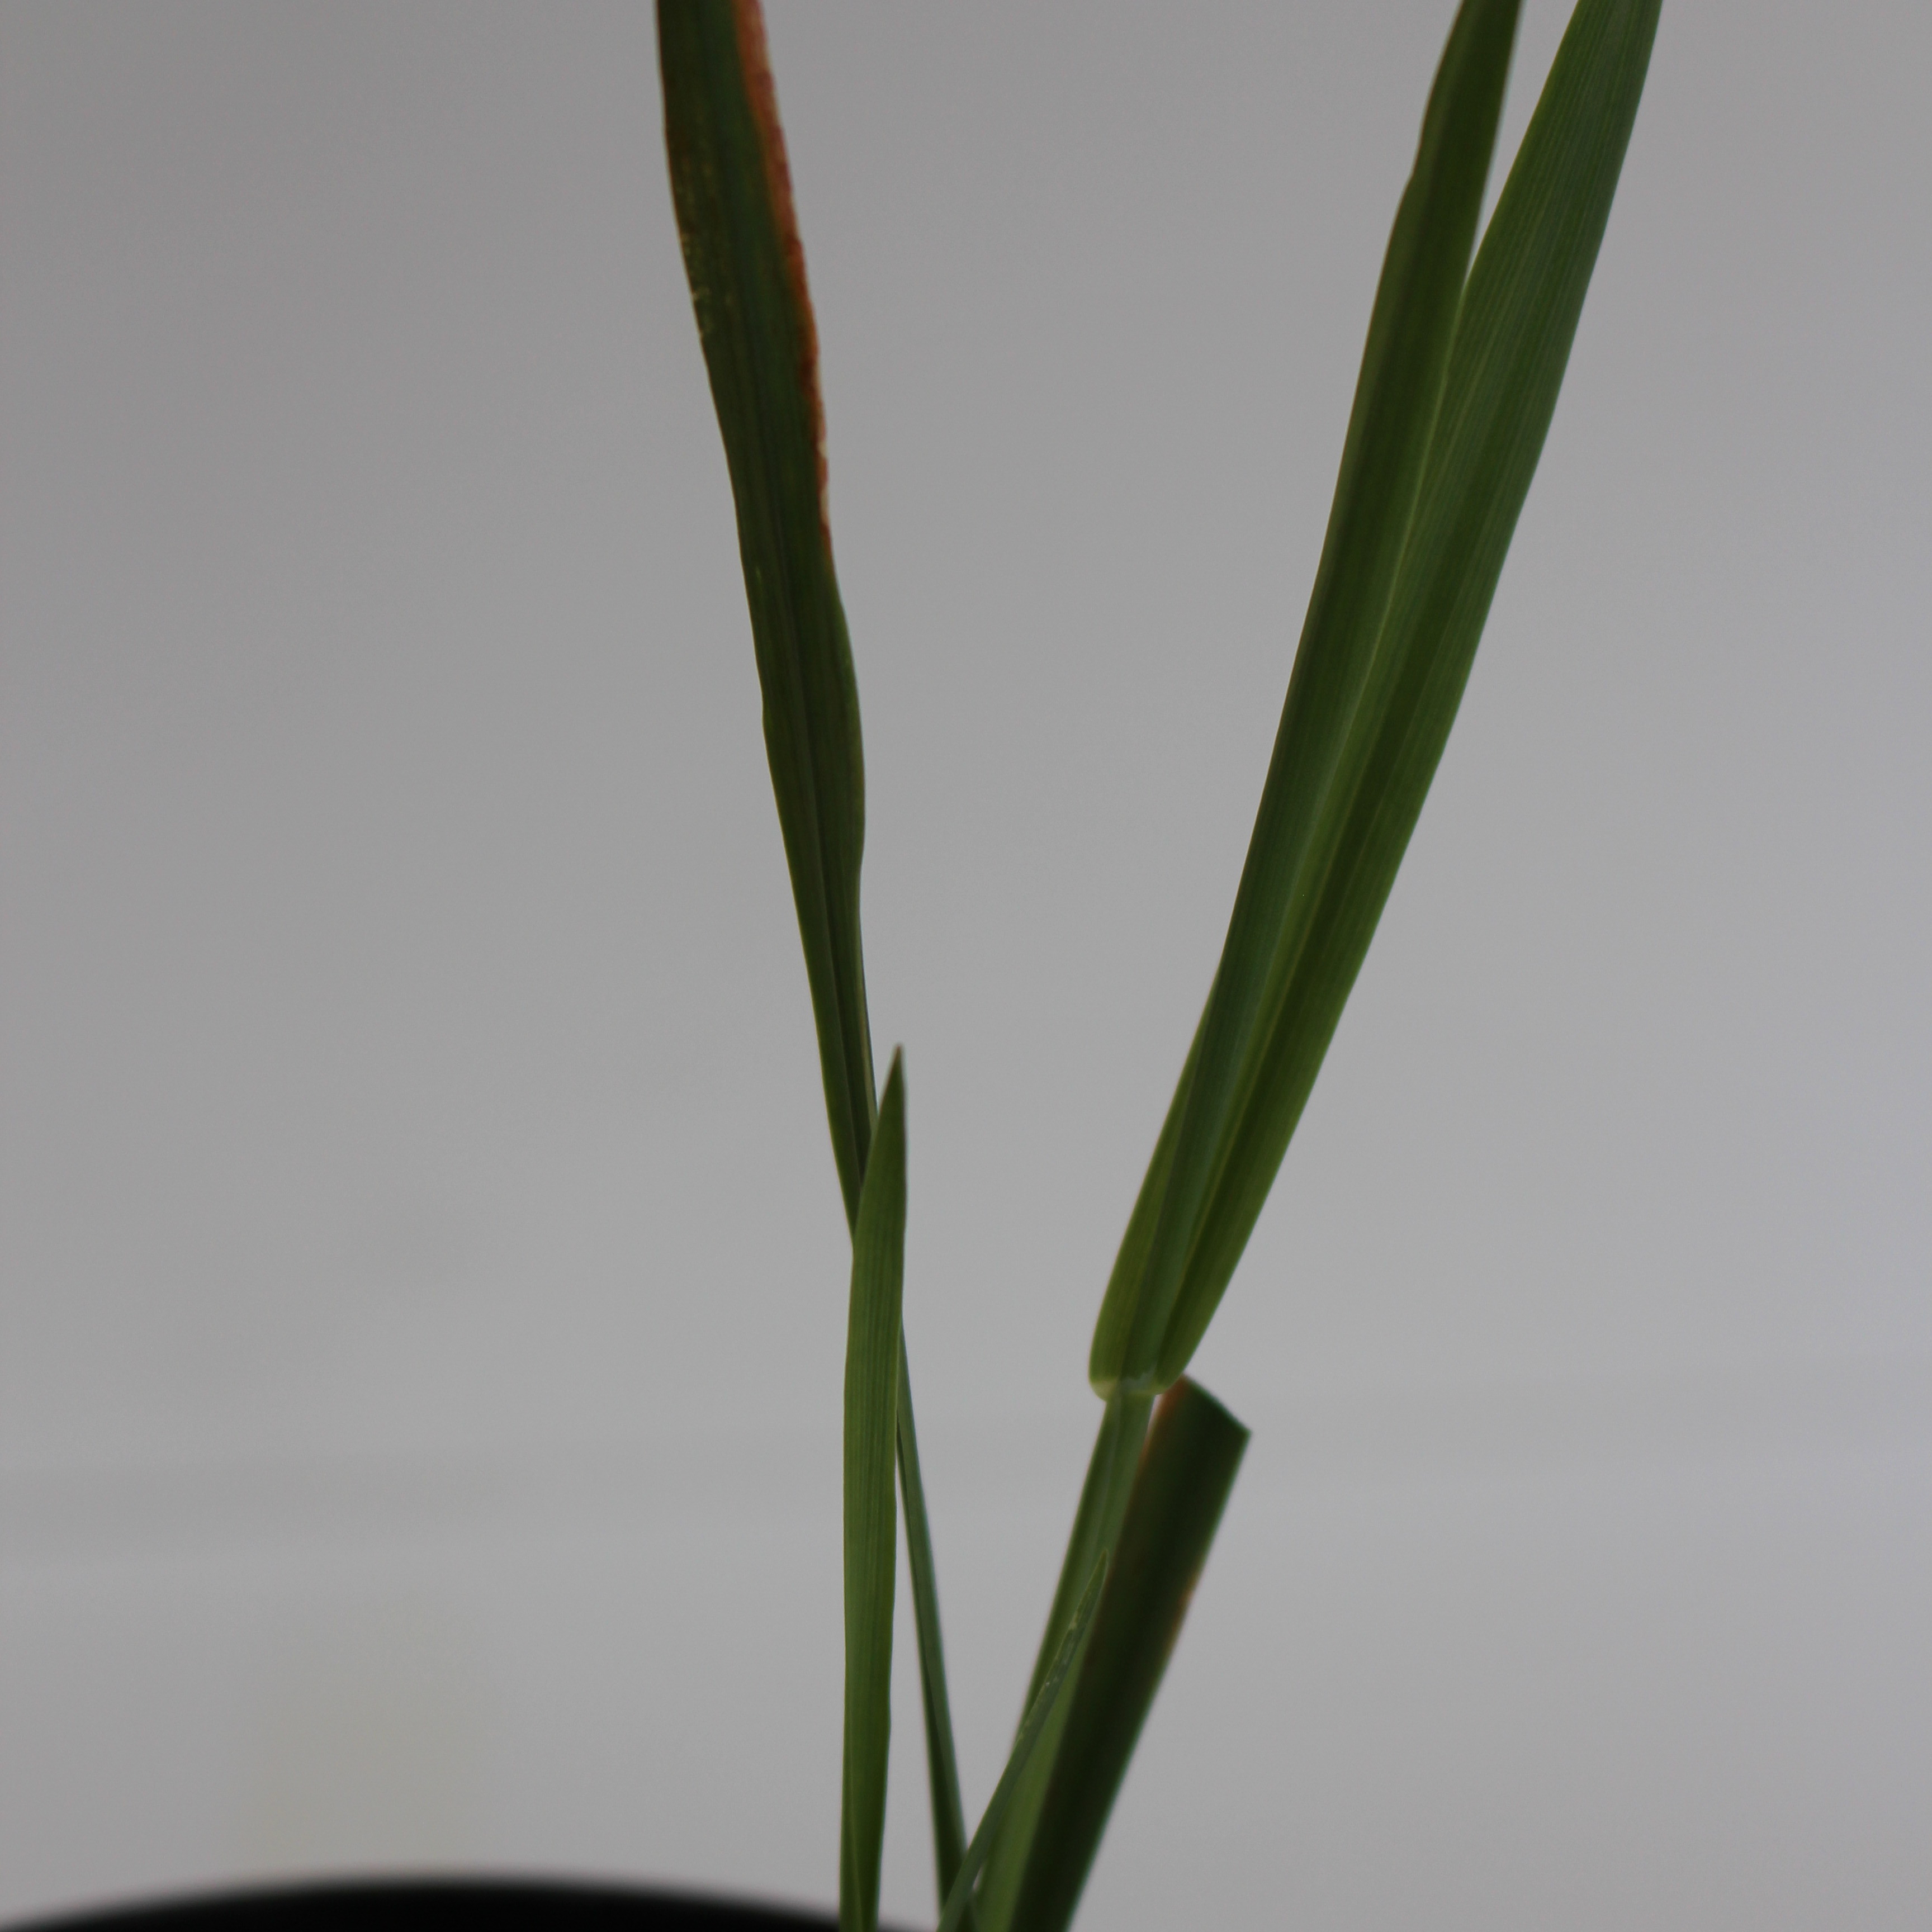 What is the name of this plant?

Avena sterilis
